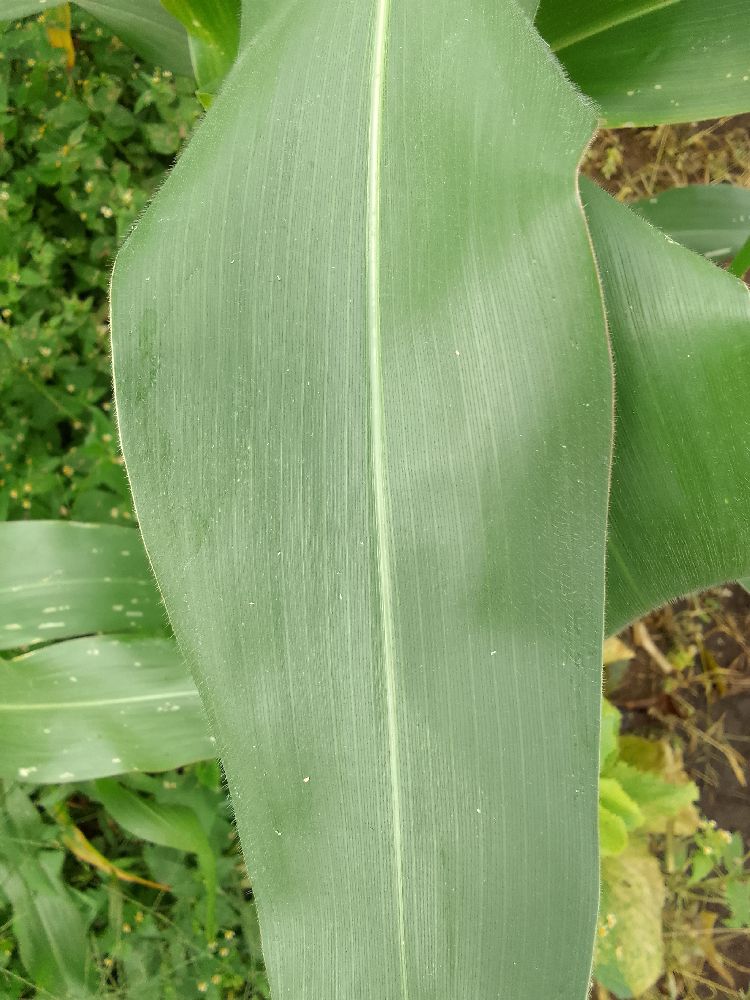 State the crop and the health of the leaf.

maize, healthy
